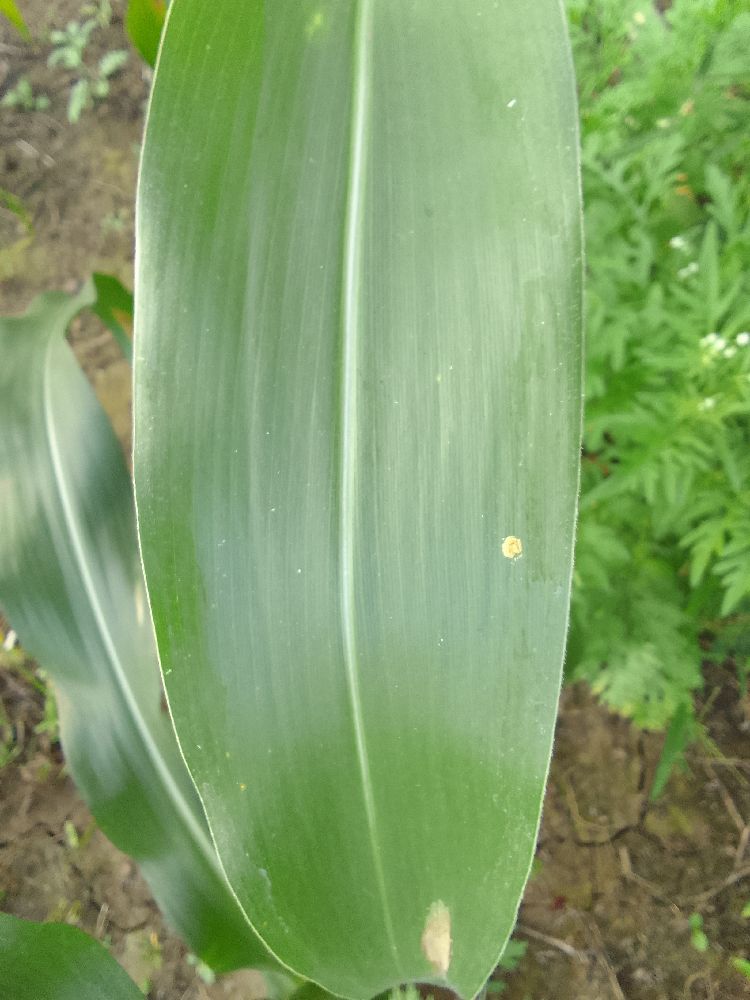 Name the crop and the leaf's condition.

maize, healthy
